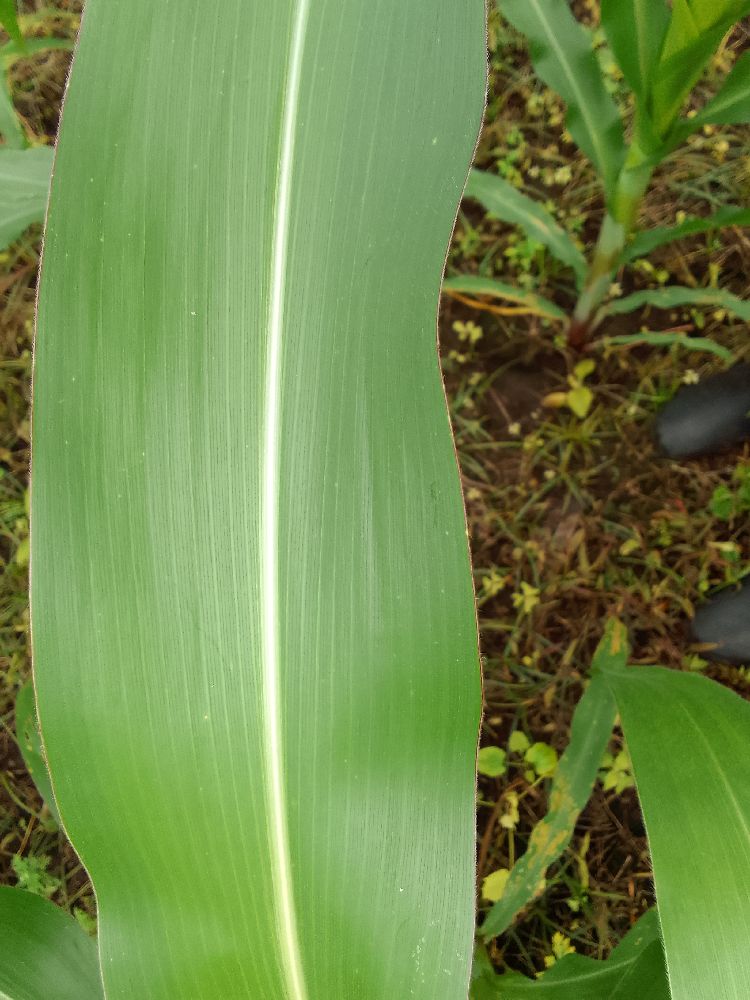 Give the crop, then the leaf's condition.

maize, healthy
